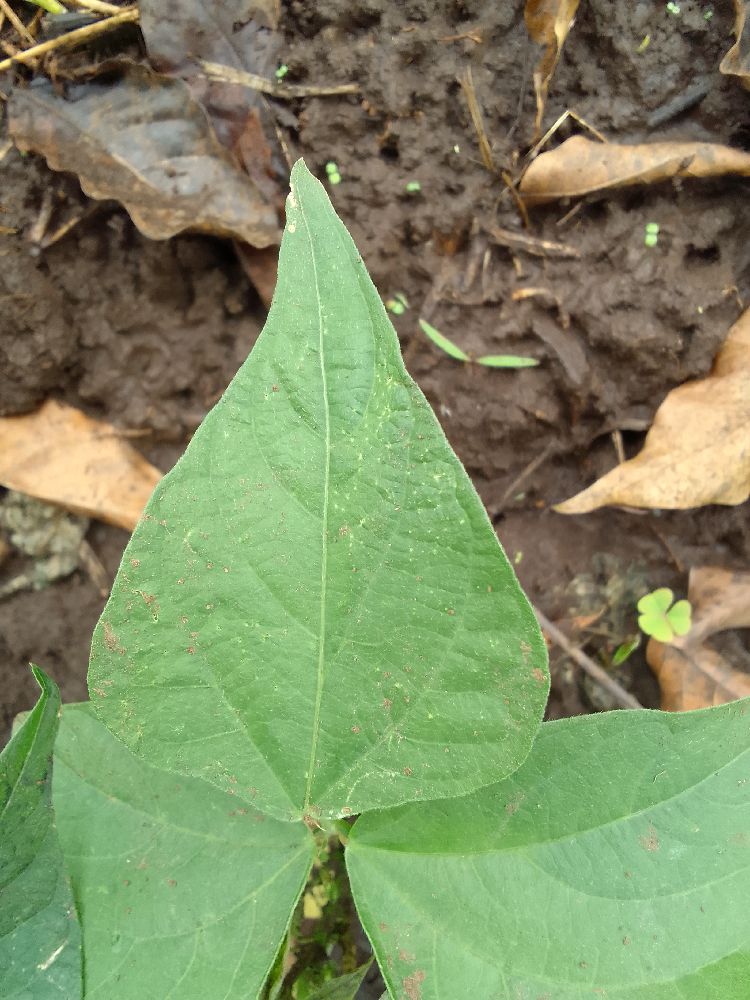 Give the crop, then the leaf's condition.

common bean, healthy
